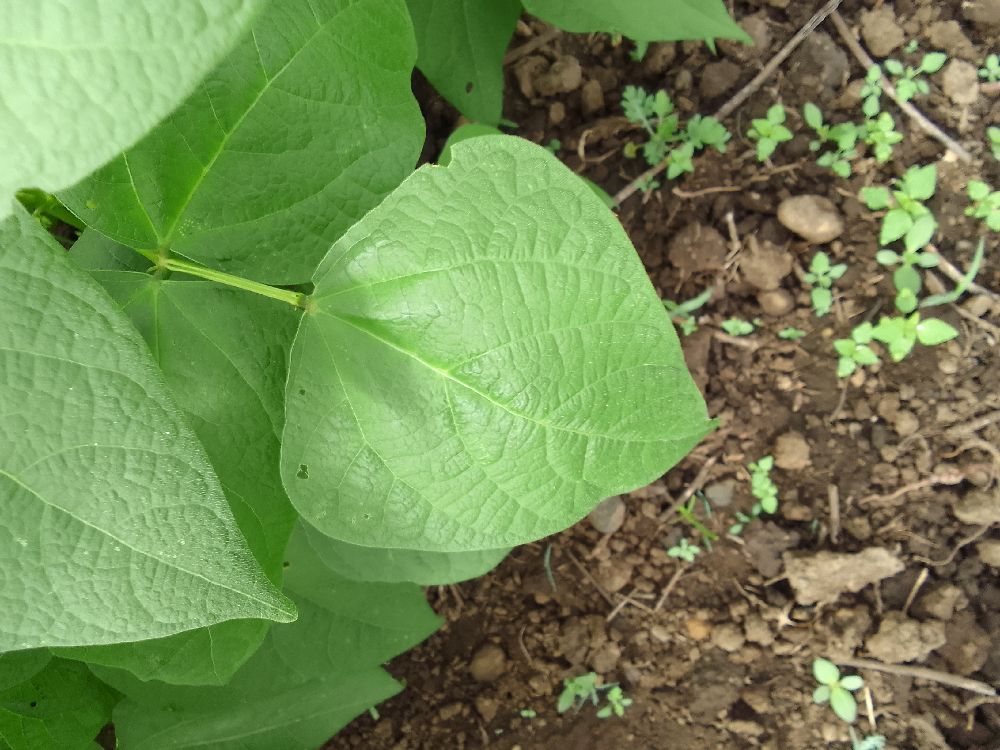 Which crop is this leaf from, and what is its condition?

common bean, healthy
